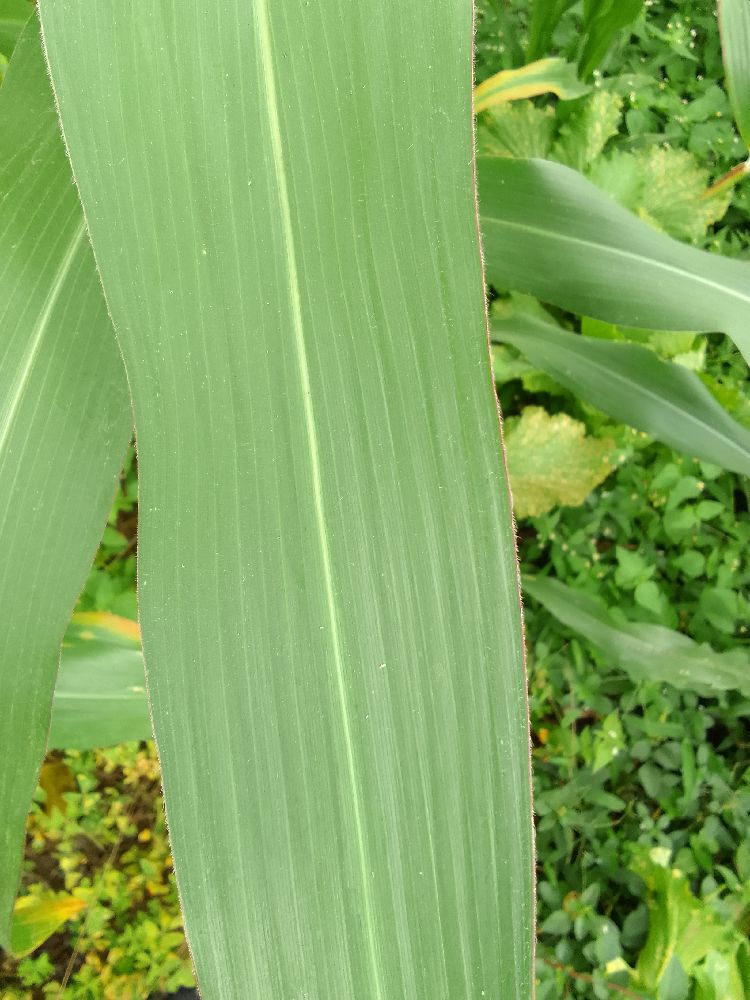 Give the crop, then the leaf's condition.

maize, healthy
